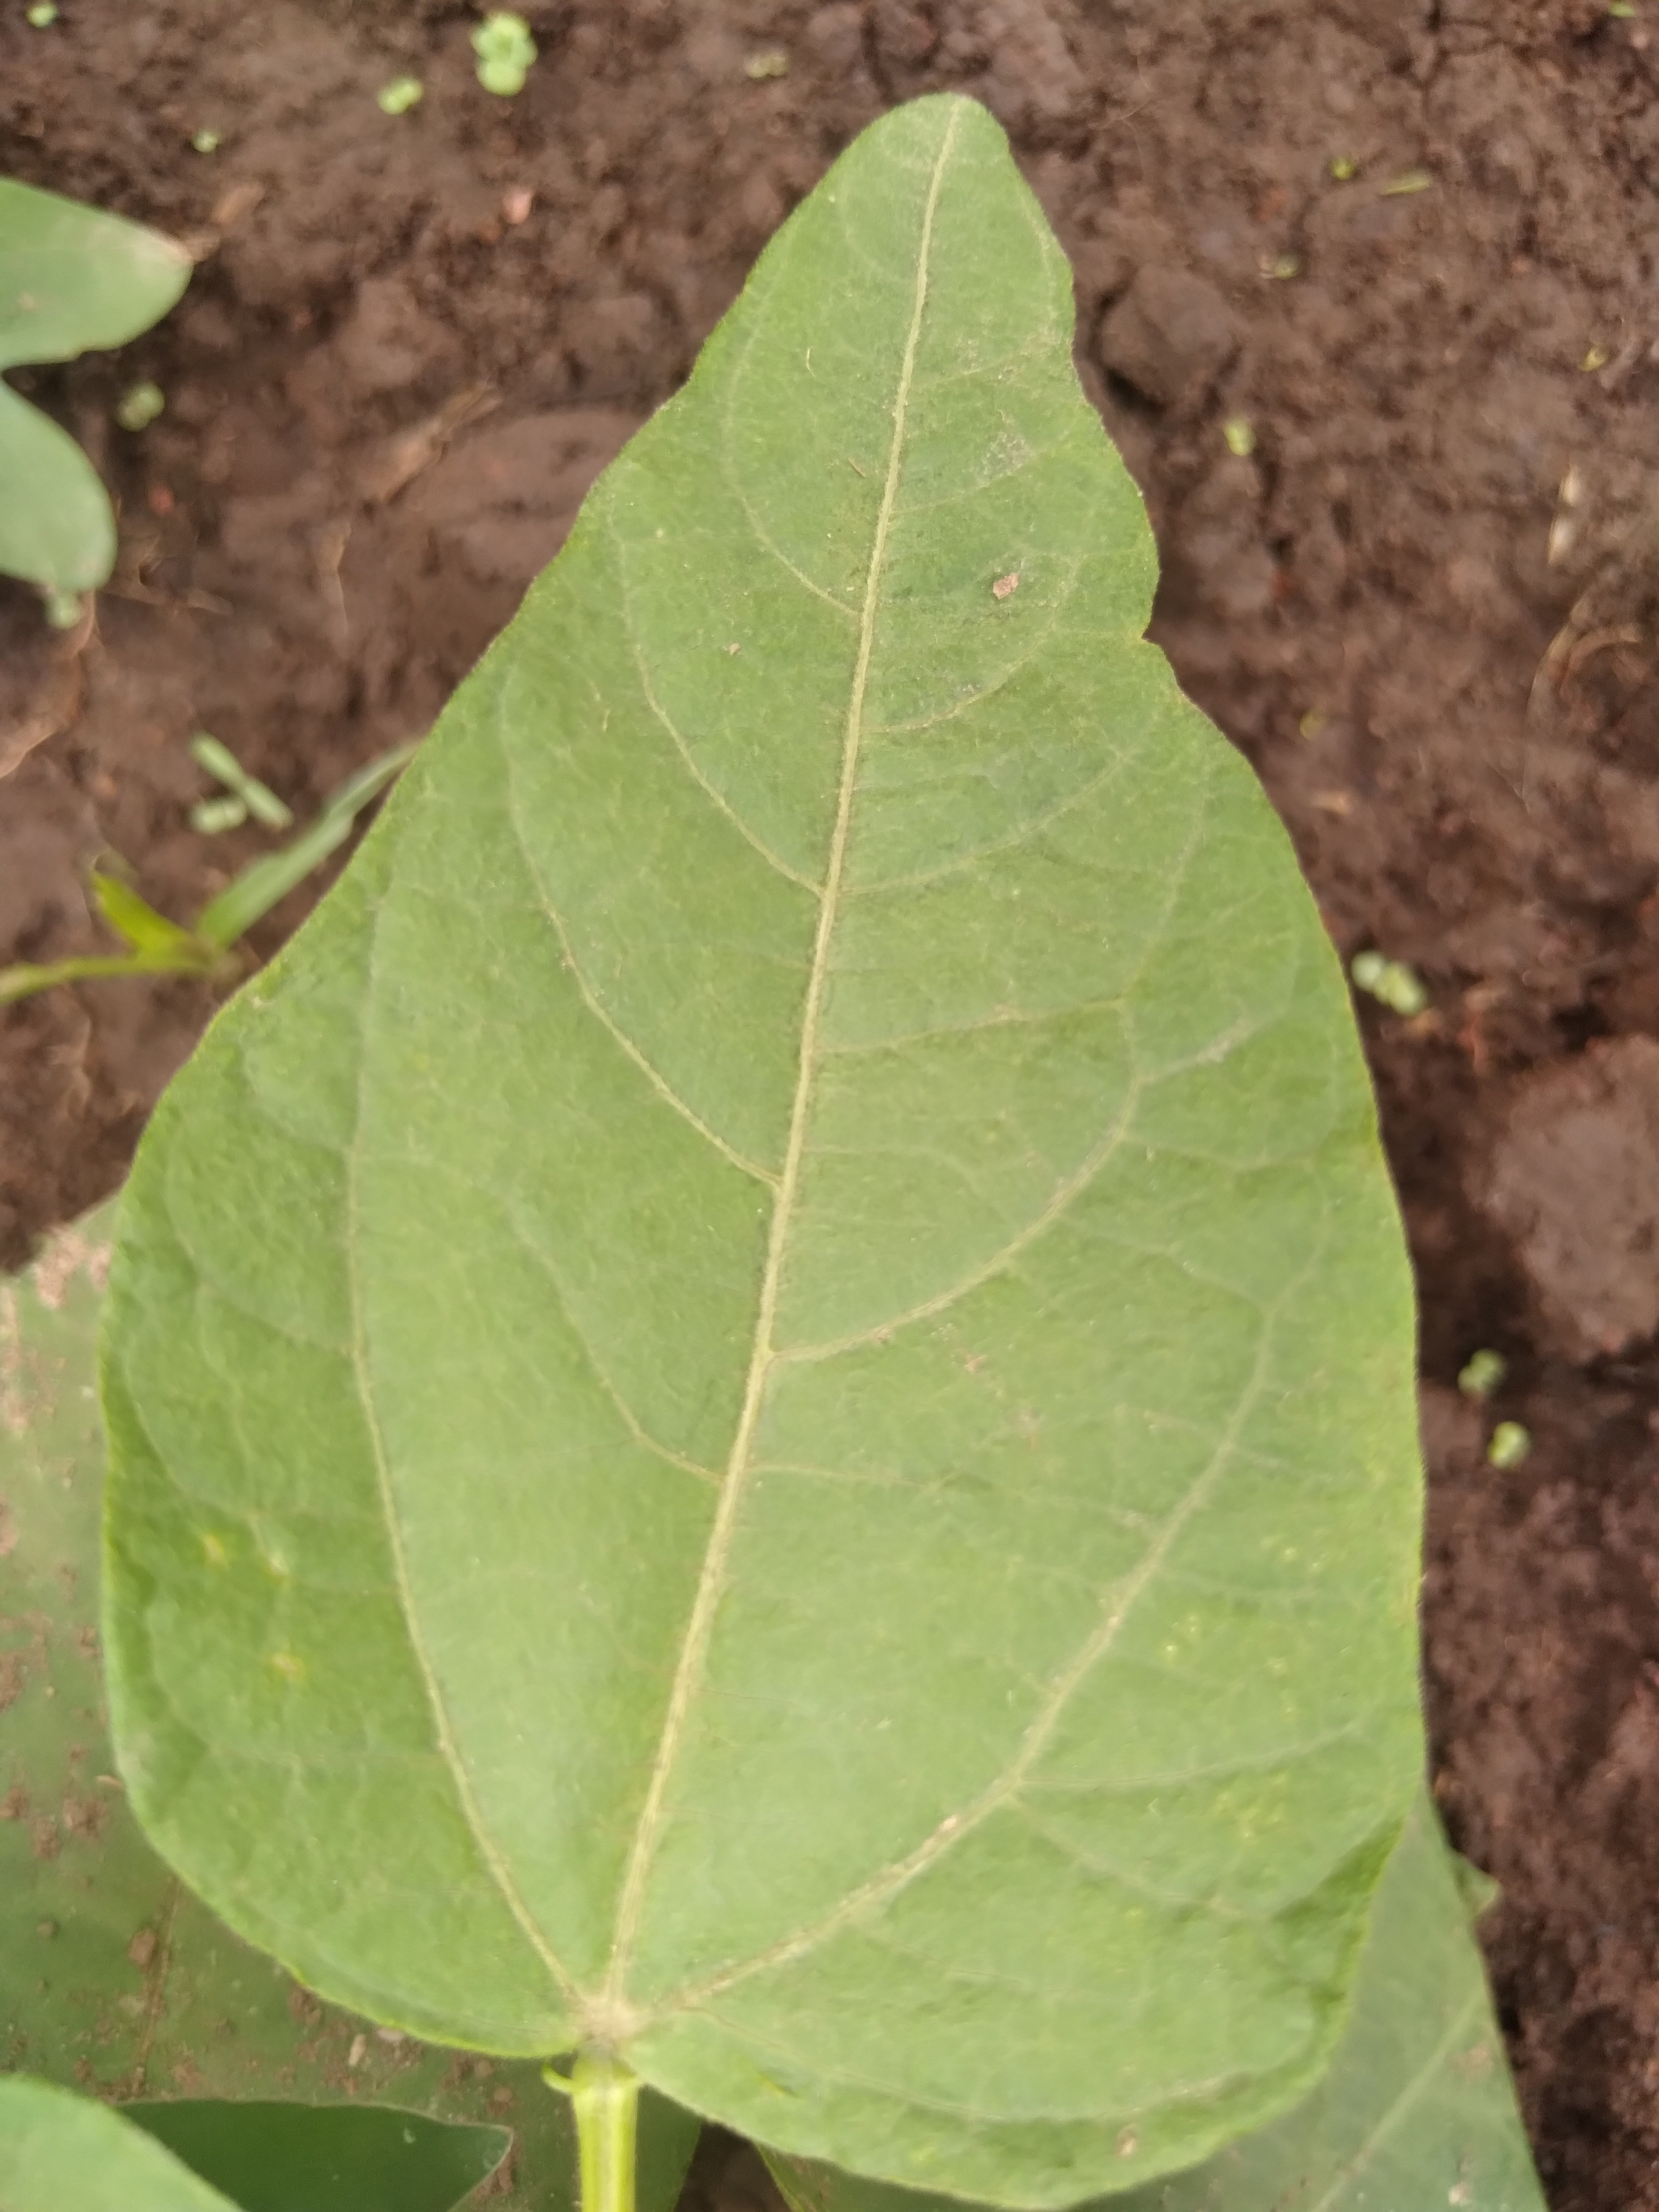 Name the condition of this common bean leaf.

healthy
